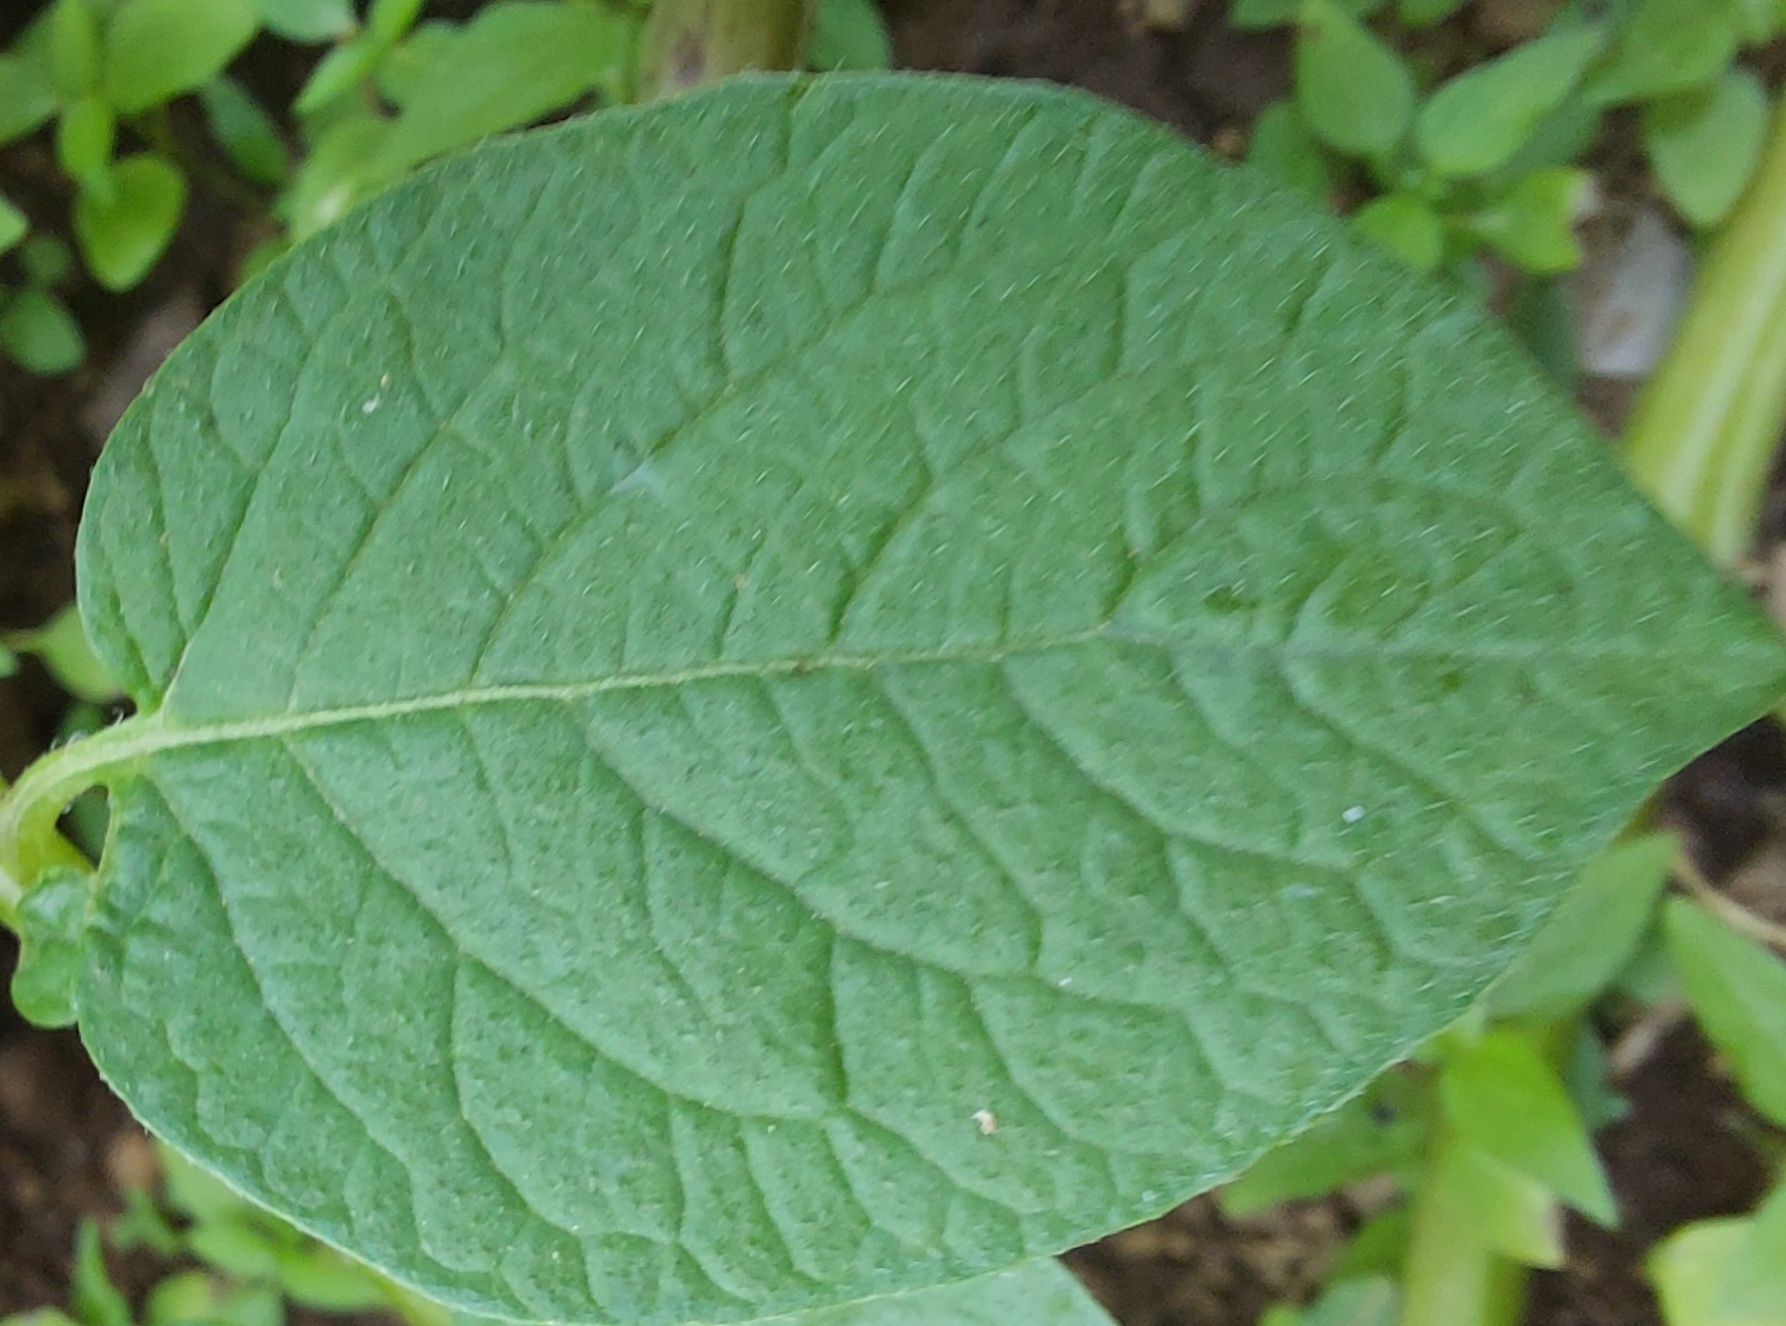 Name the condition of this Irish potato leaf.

healthy
